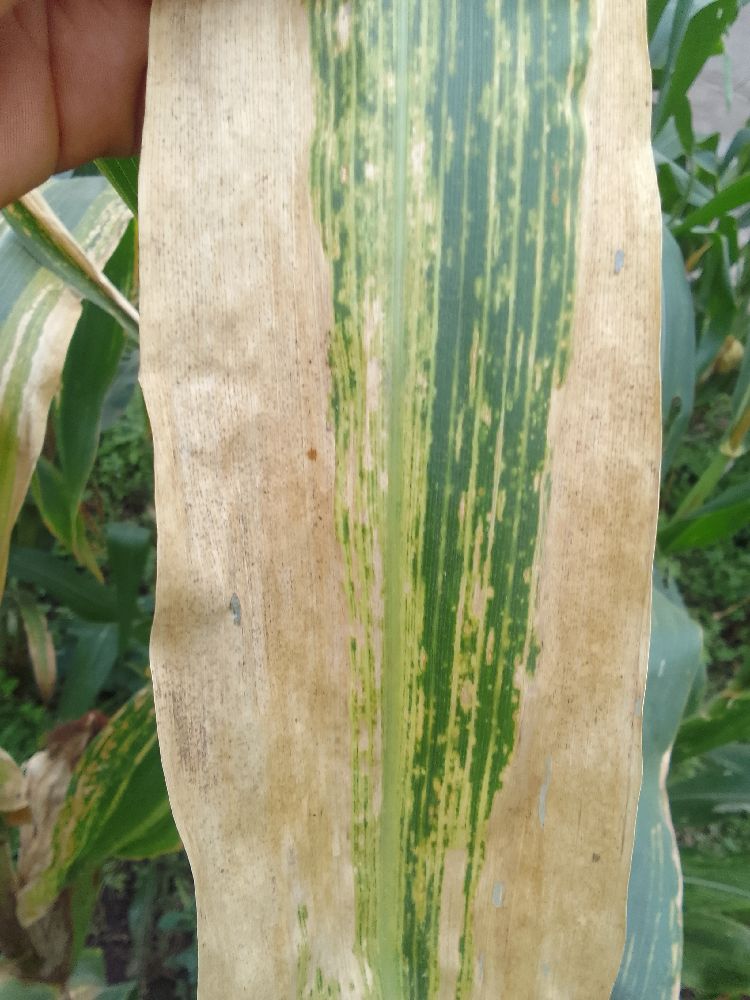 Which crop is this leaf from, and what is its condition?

maize, maize lethal necrosis
